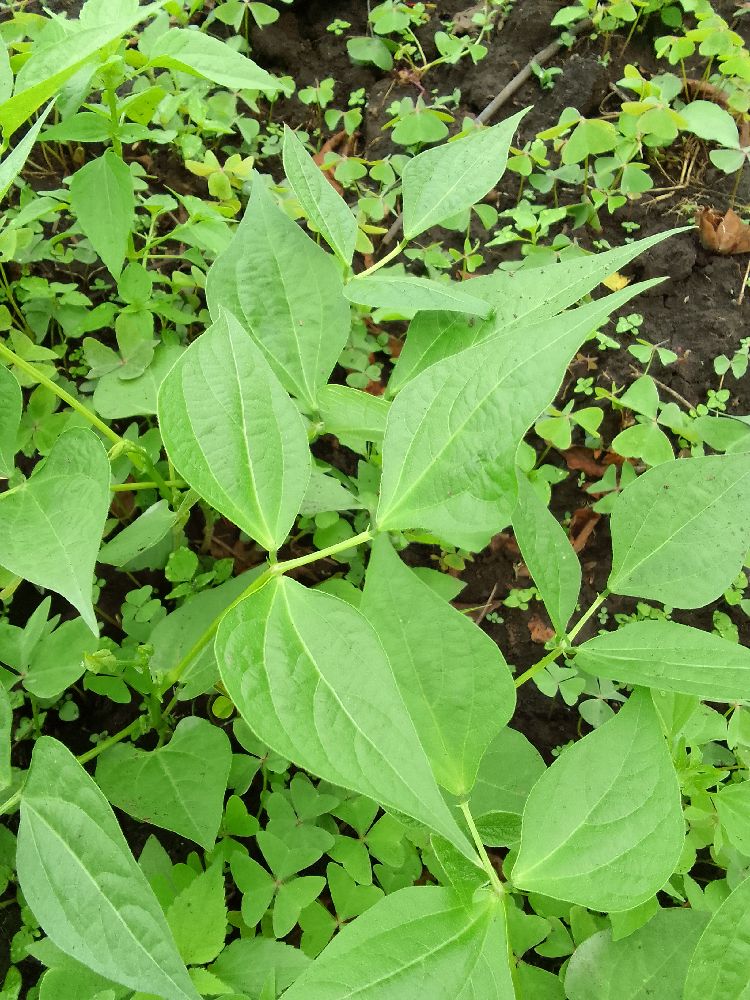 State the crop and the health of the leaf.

common bean, healthy
